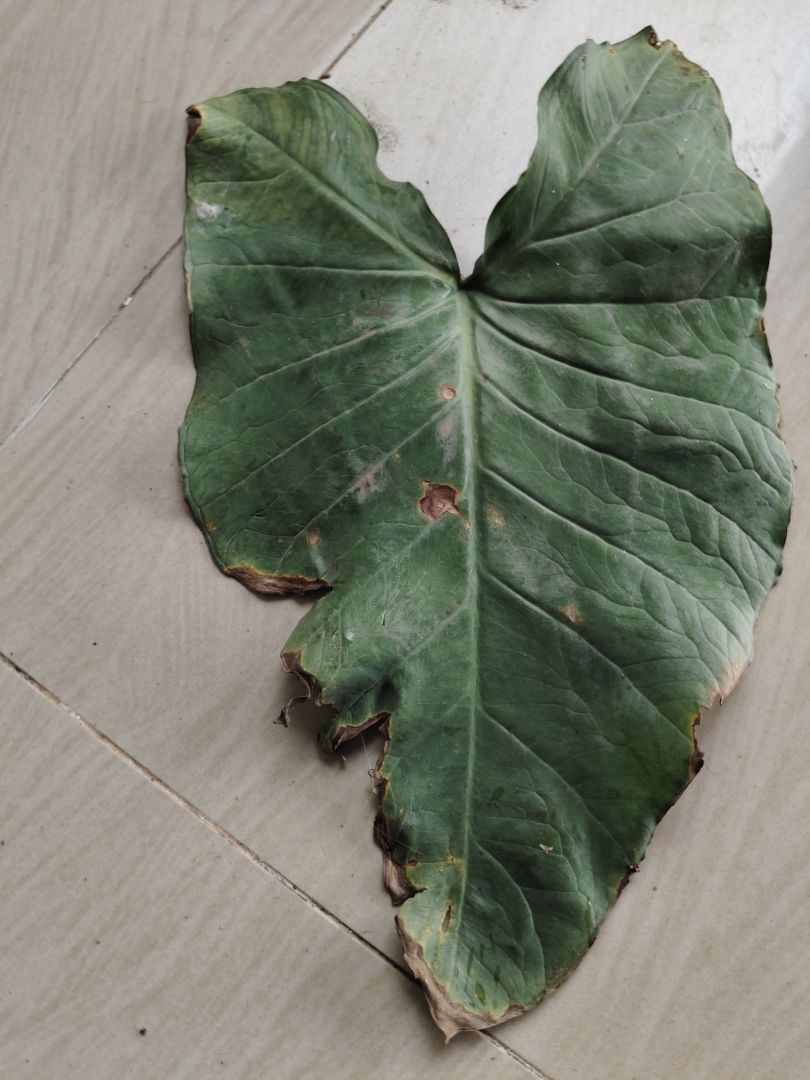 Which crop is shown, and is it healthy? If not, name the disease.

taro, leaf blight
